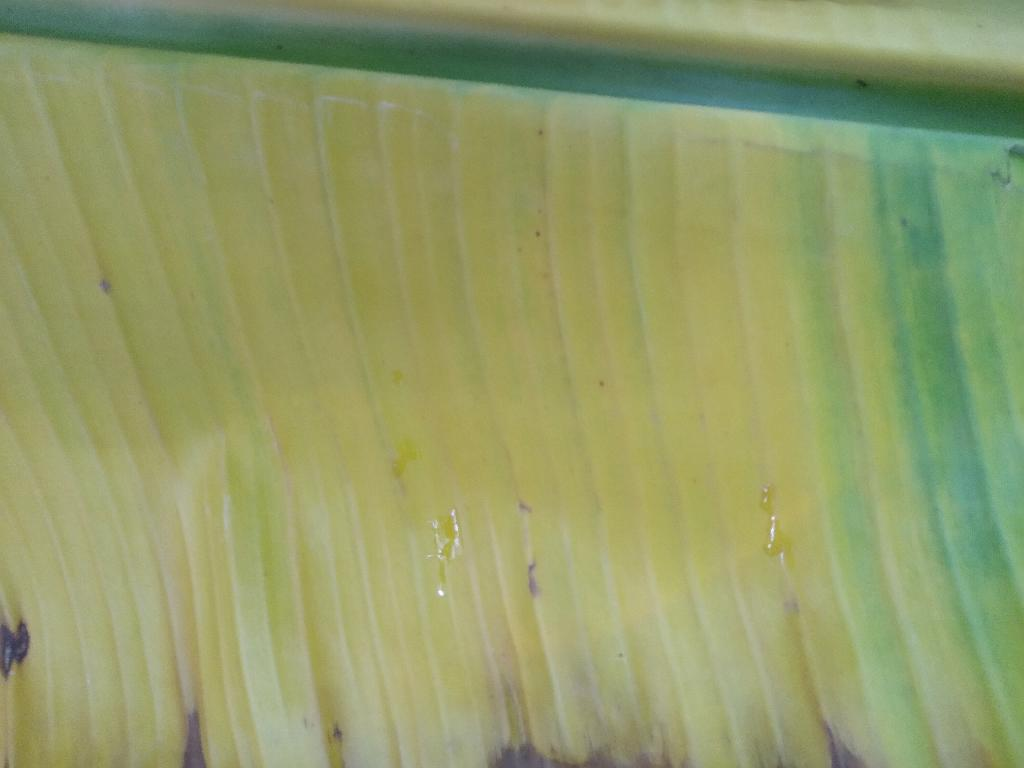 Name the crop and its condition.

banana, fusarium wilt race 1
